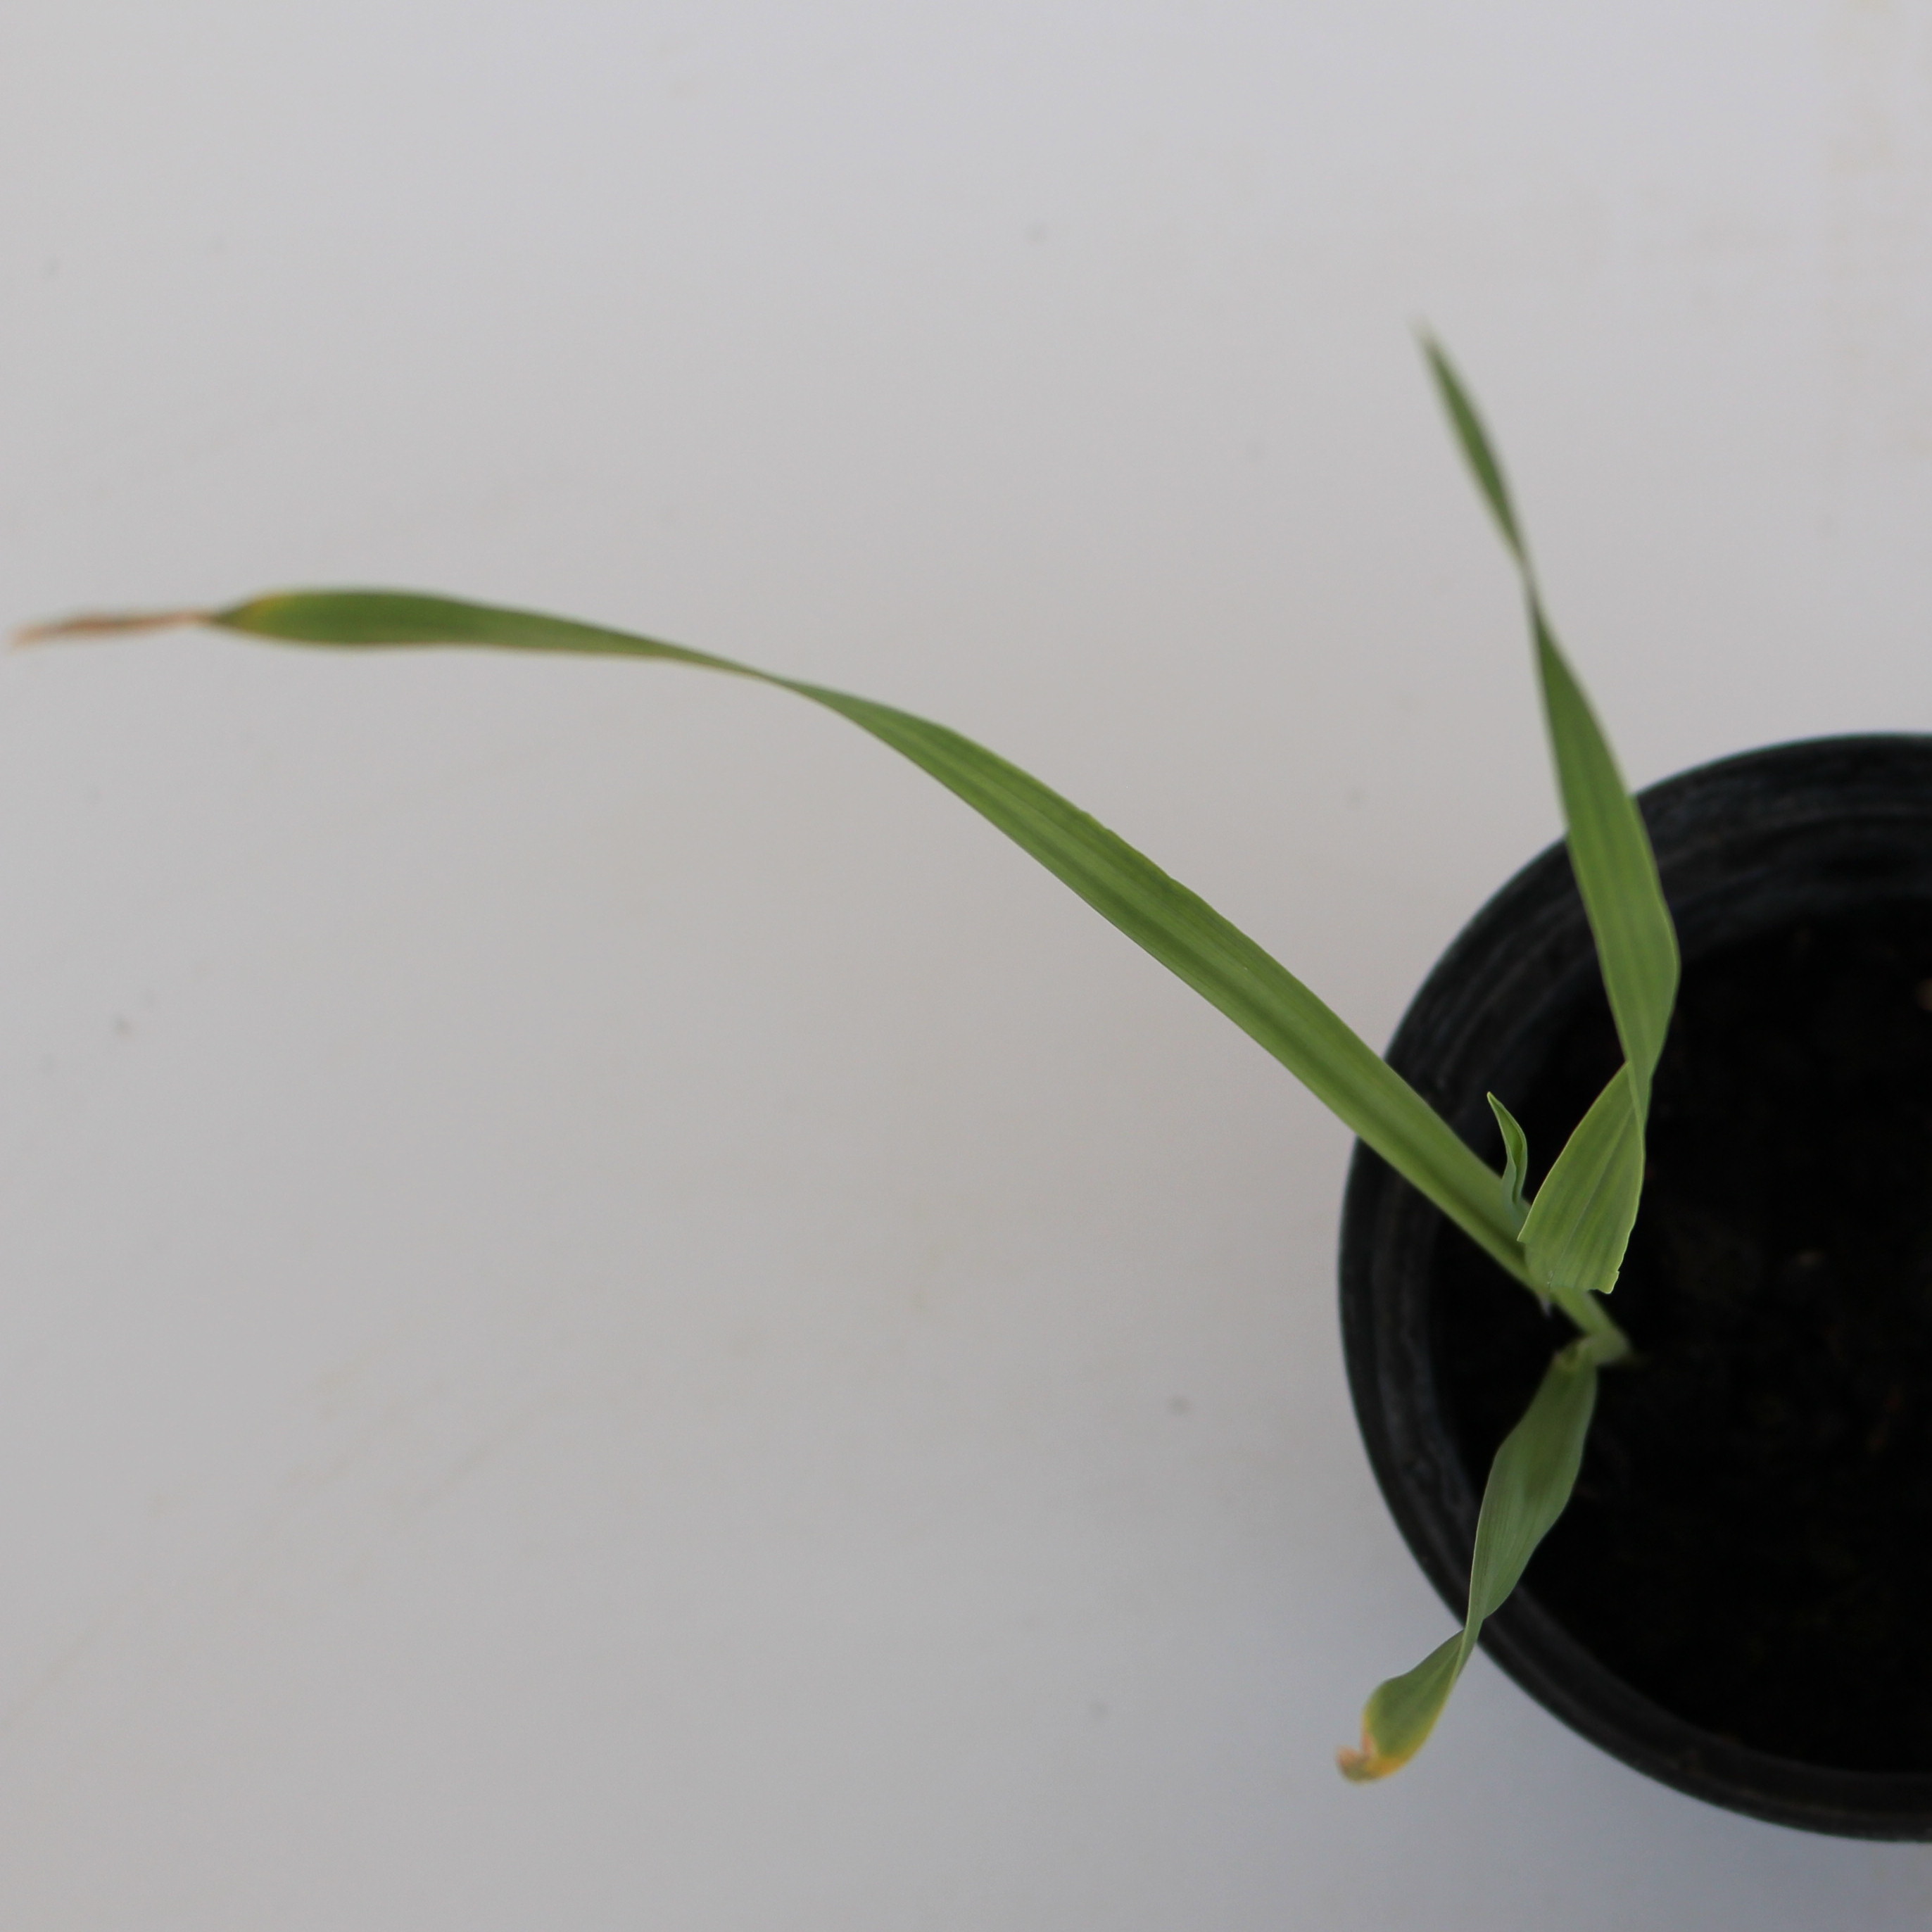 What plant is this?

Avena sterilis
